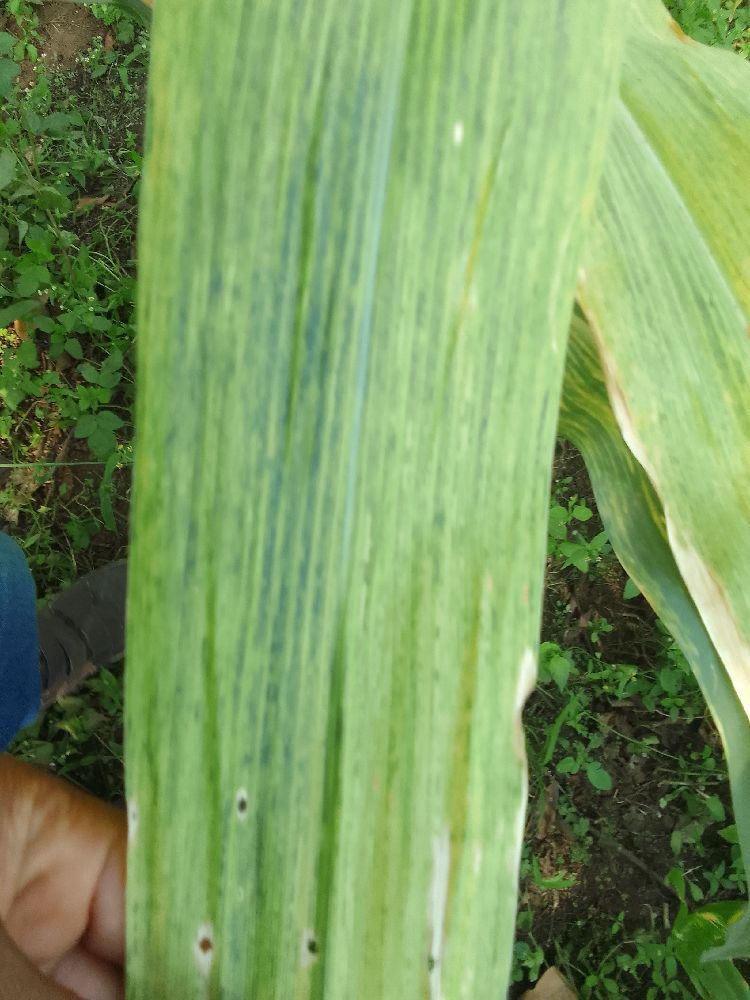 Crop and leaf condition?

maize, maize lethal necrosis
